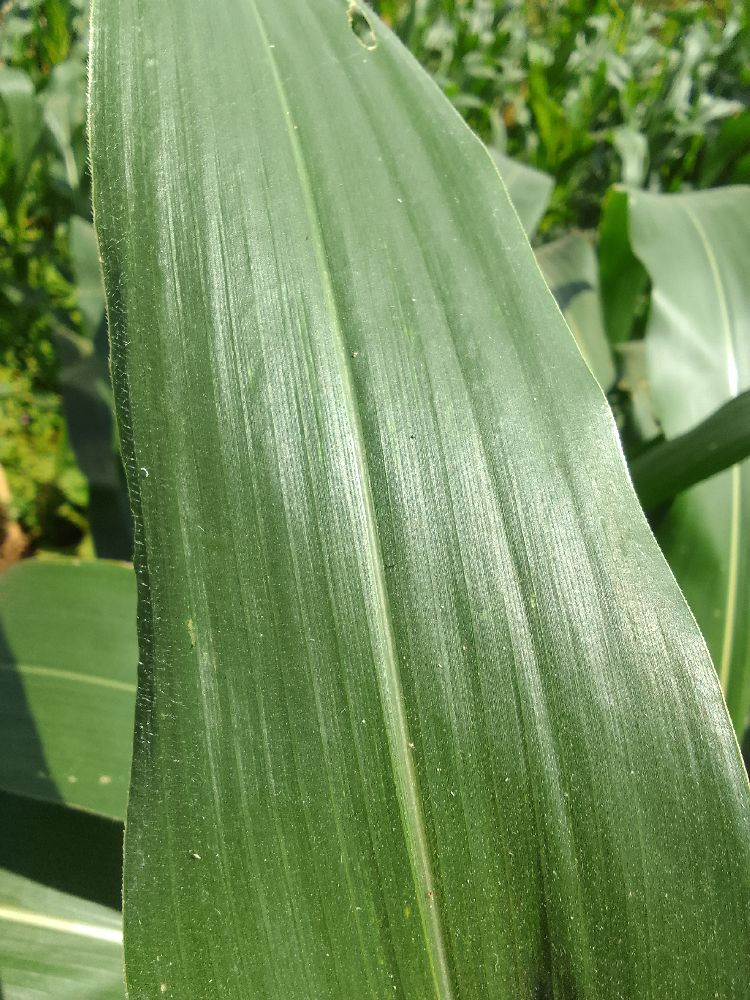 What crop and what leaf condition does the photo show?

maize, healthy
